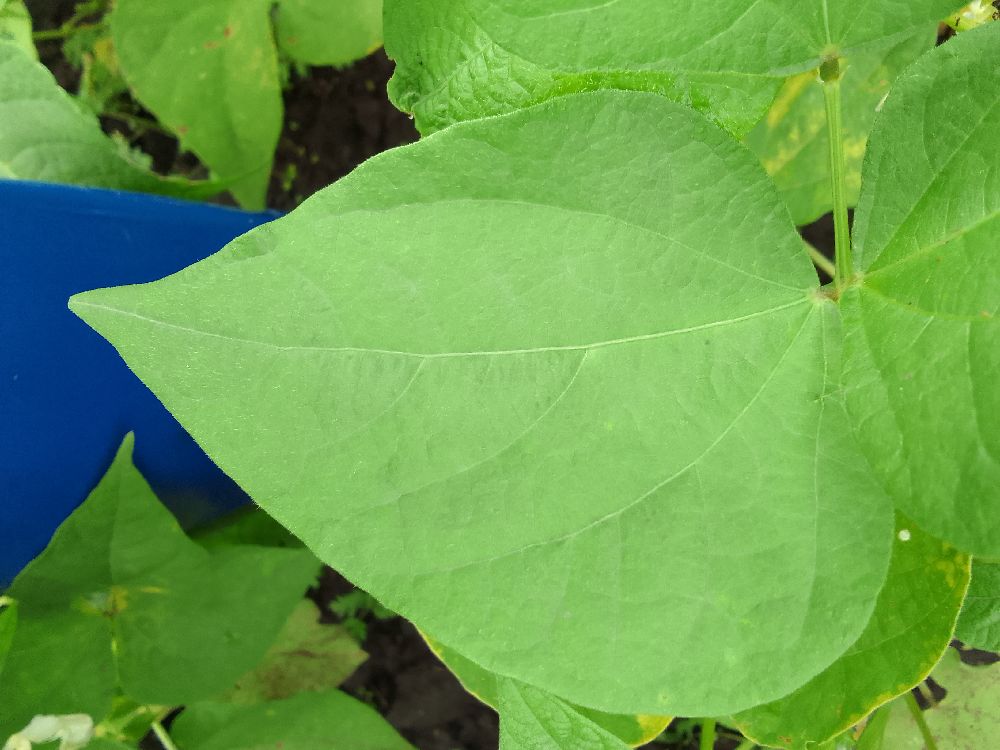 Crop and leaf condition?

common bean, healthy
